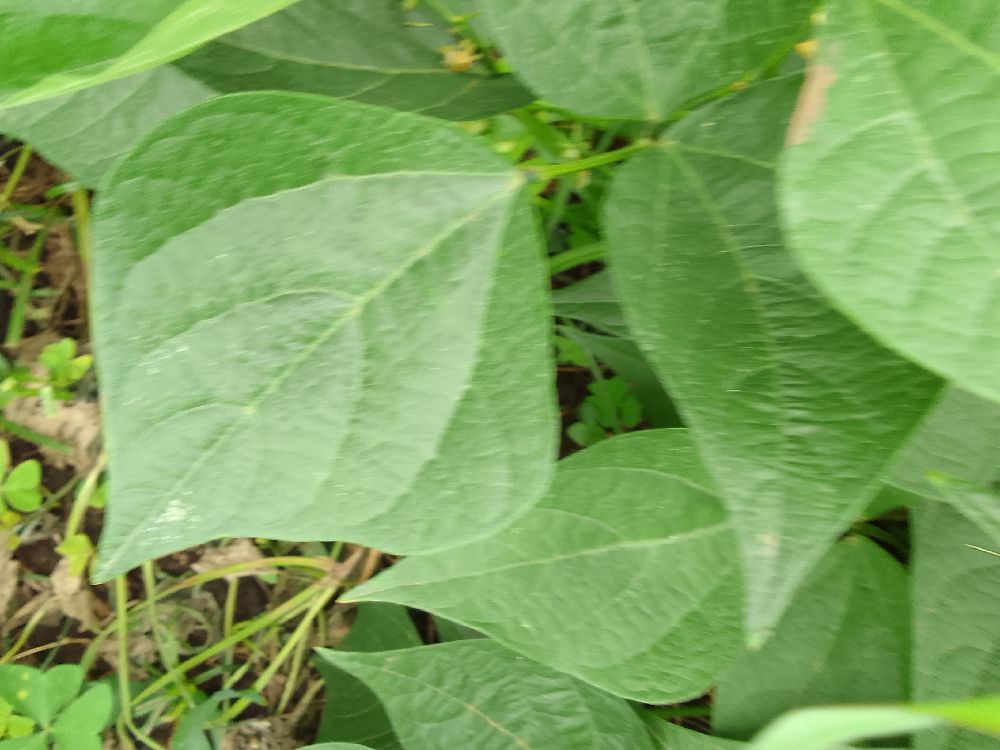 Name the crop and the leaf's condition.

common bean, healthy
